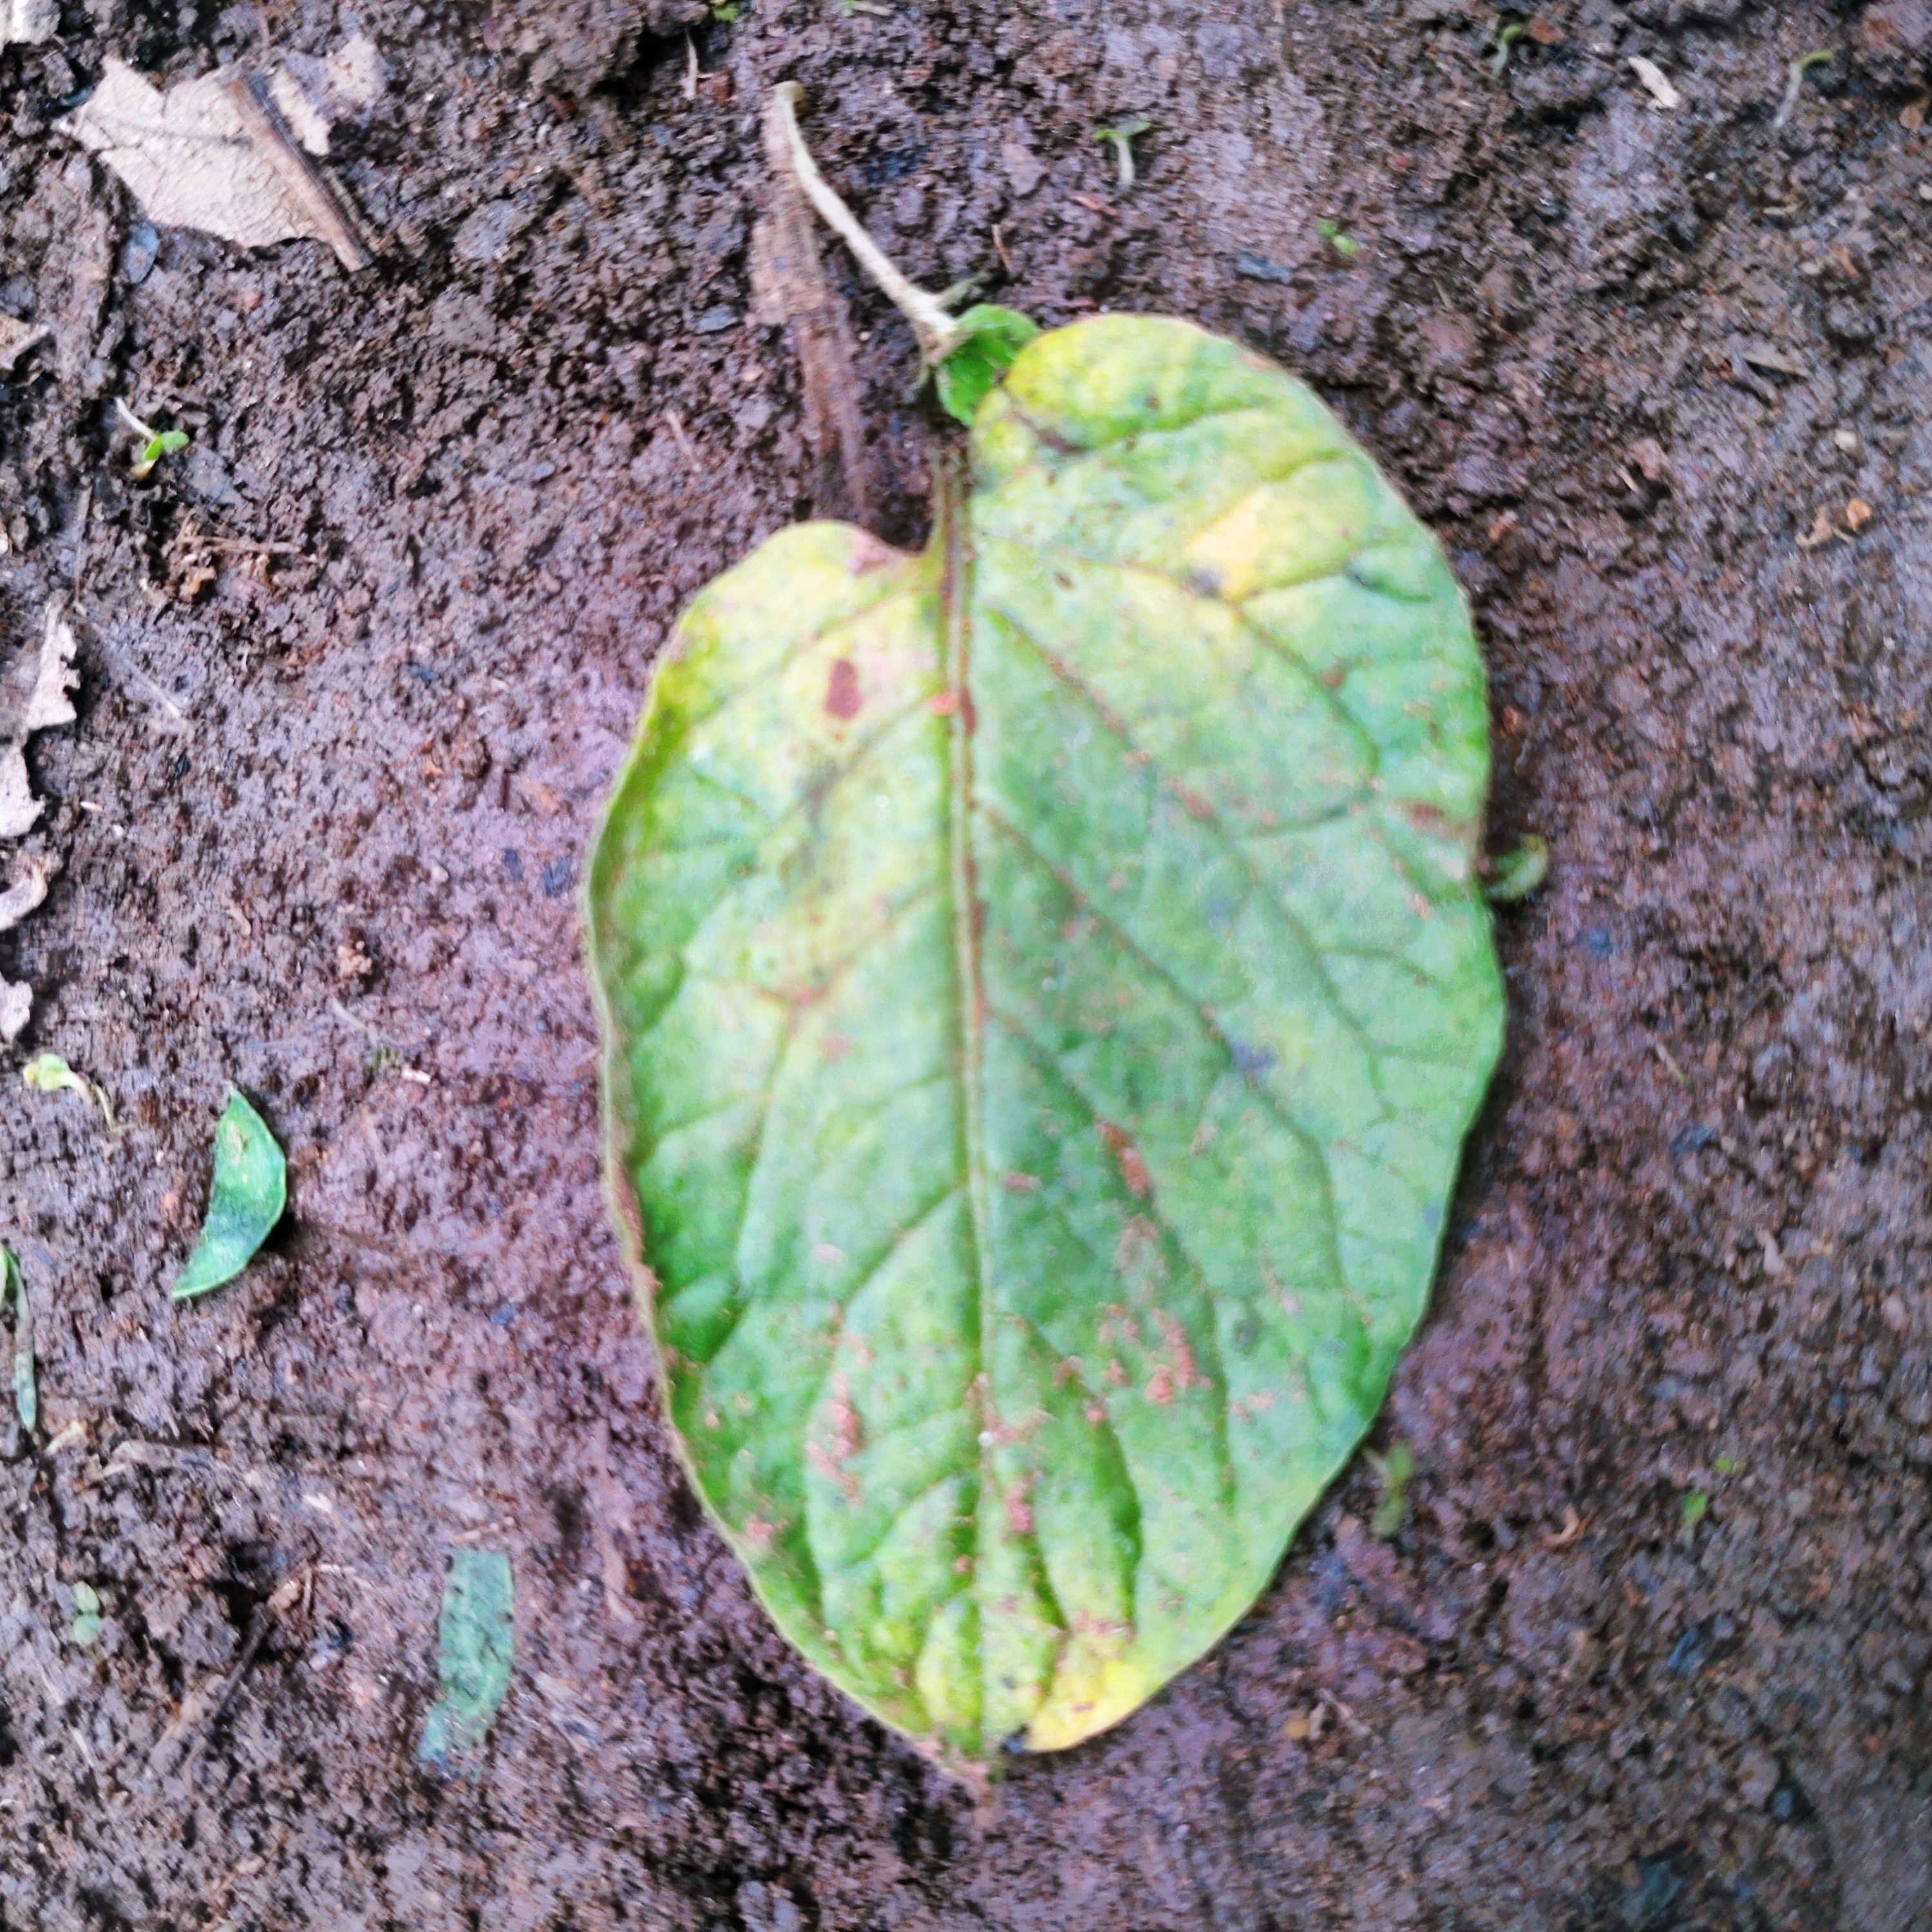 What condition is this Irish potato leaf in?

late blight
